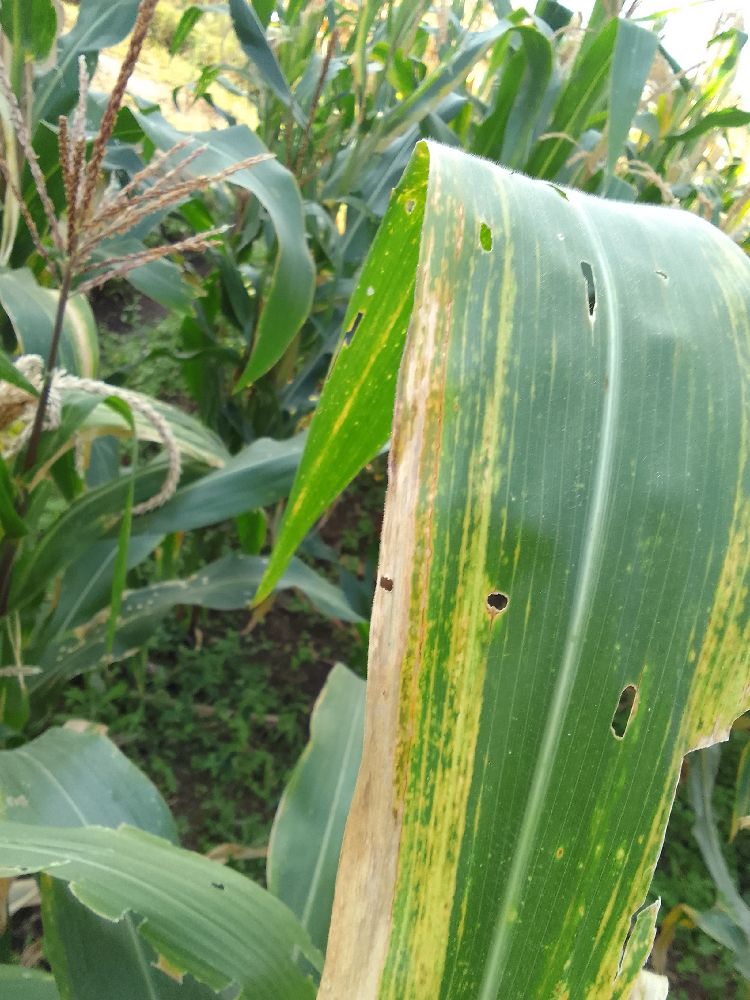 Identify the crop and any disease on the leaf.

maize, maize lethal necrosis
